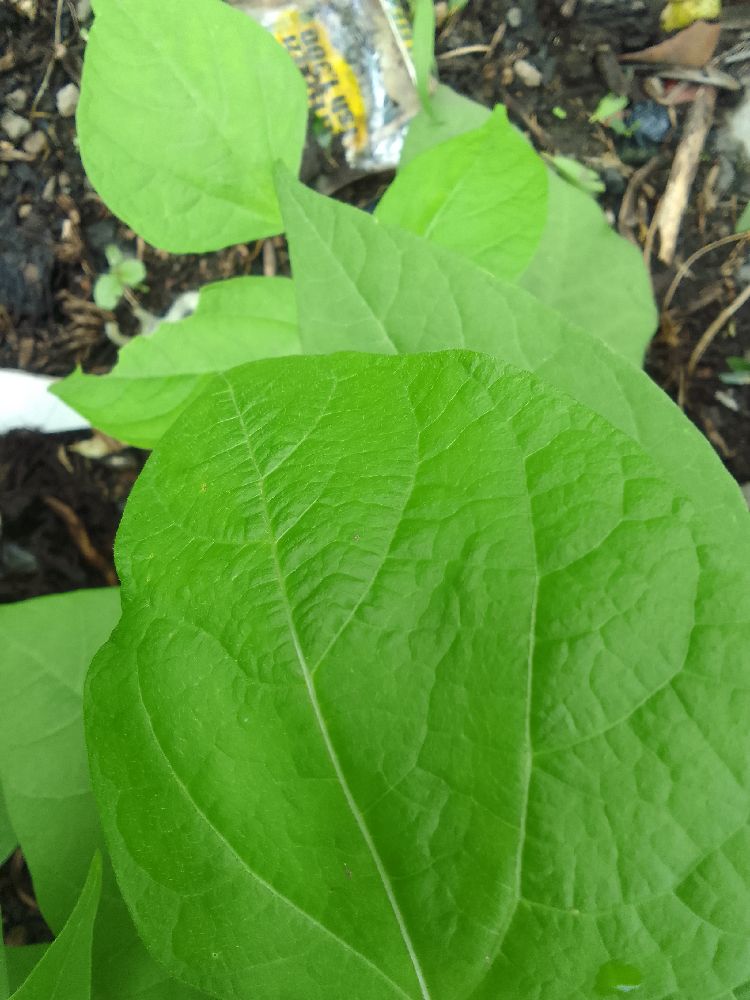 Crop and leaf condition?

common bean, healthy
